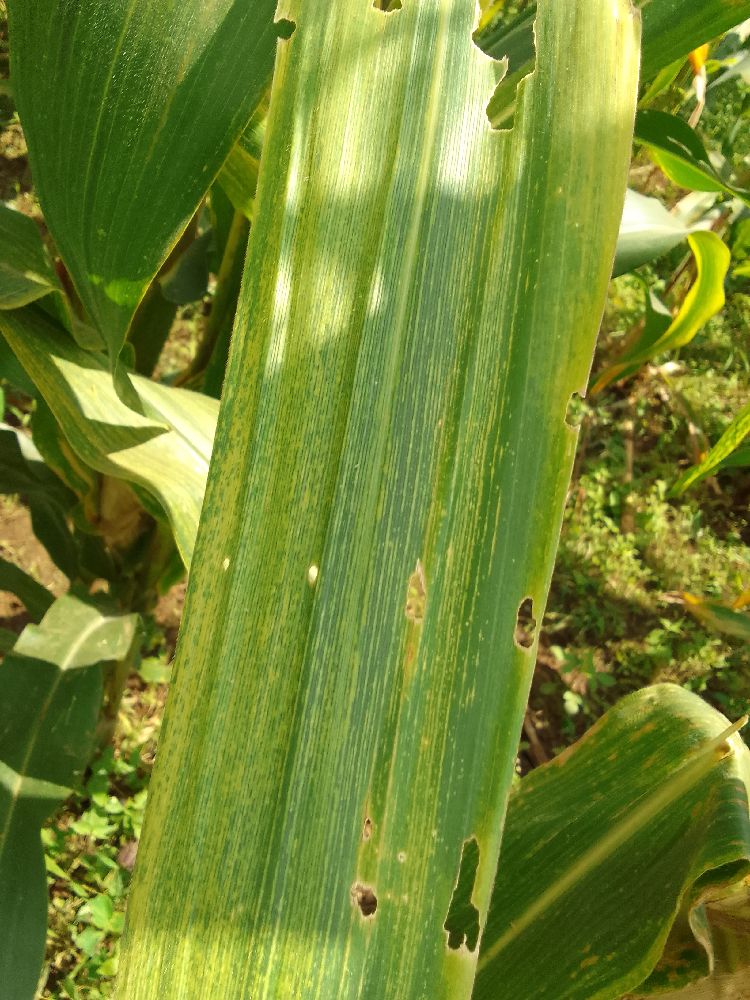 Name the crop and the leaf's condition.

maize, maize lethal necrosis
